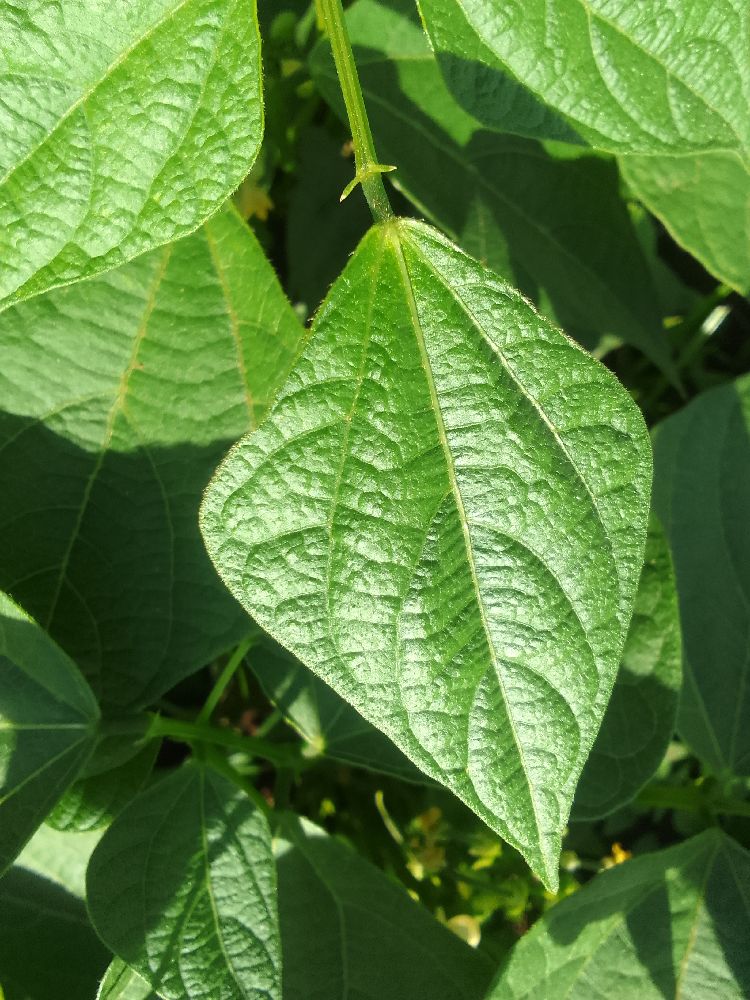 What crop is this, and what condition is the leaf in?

common bean, healthy
